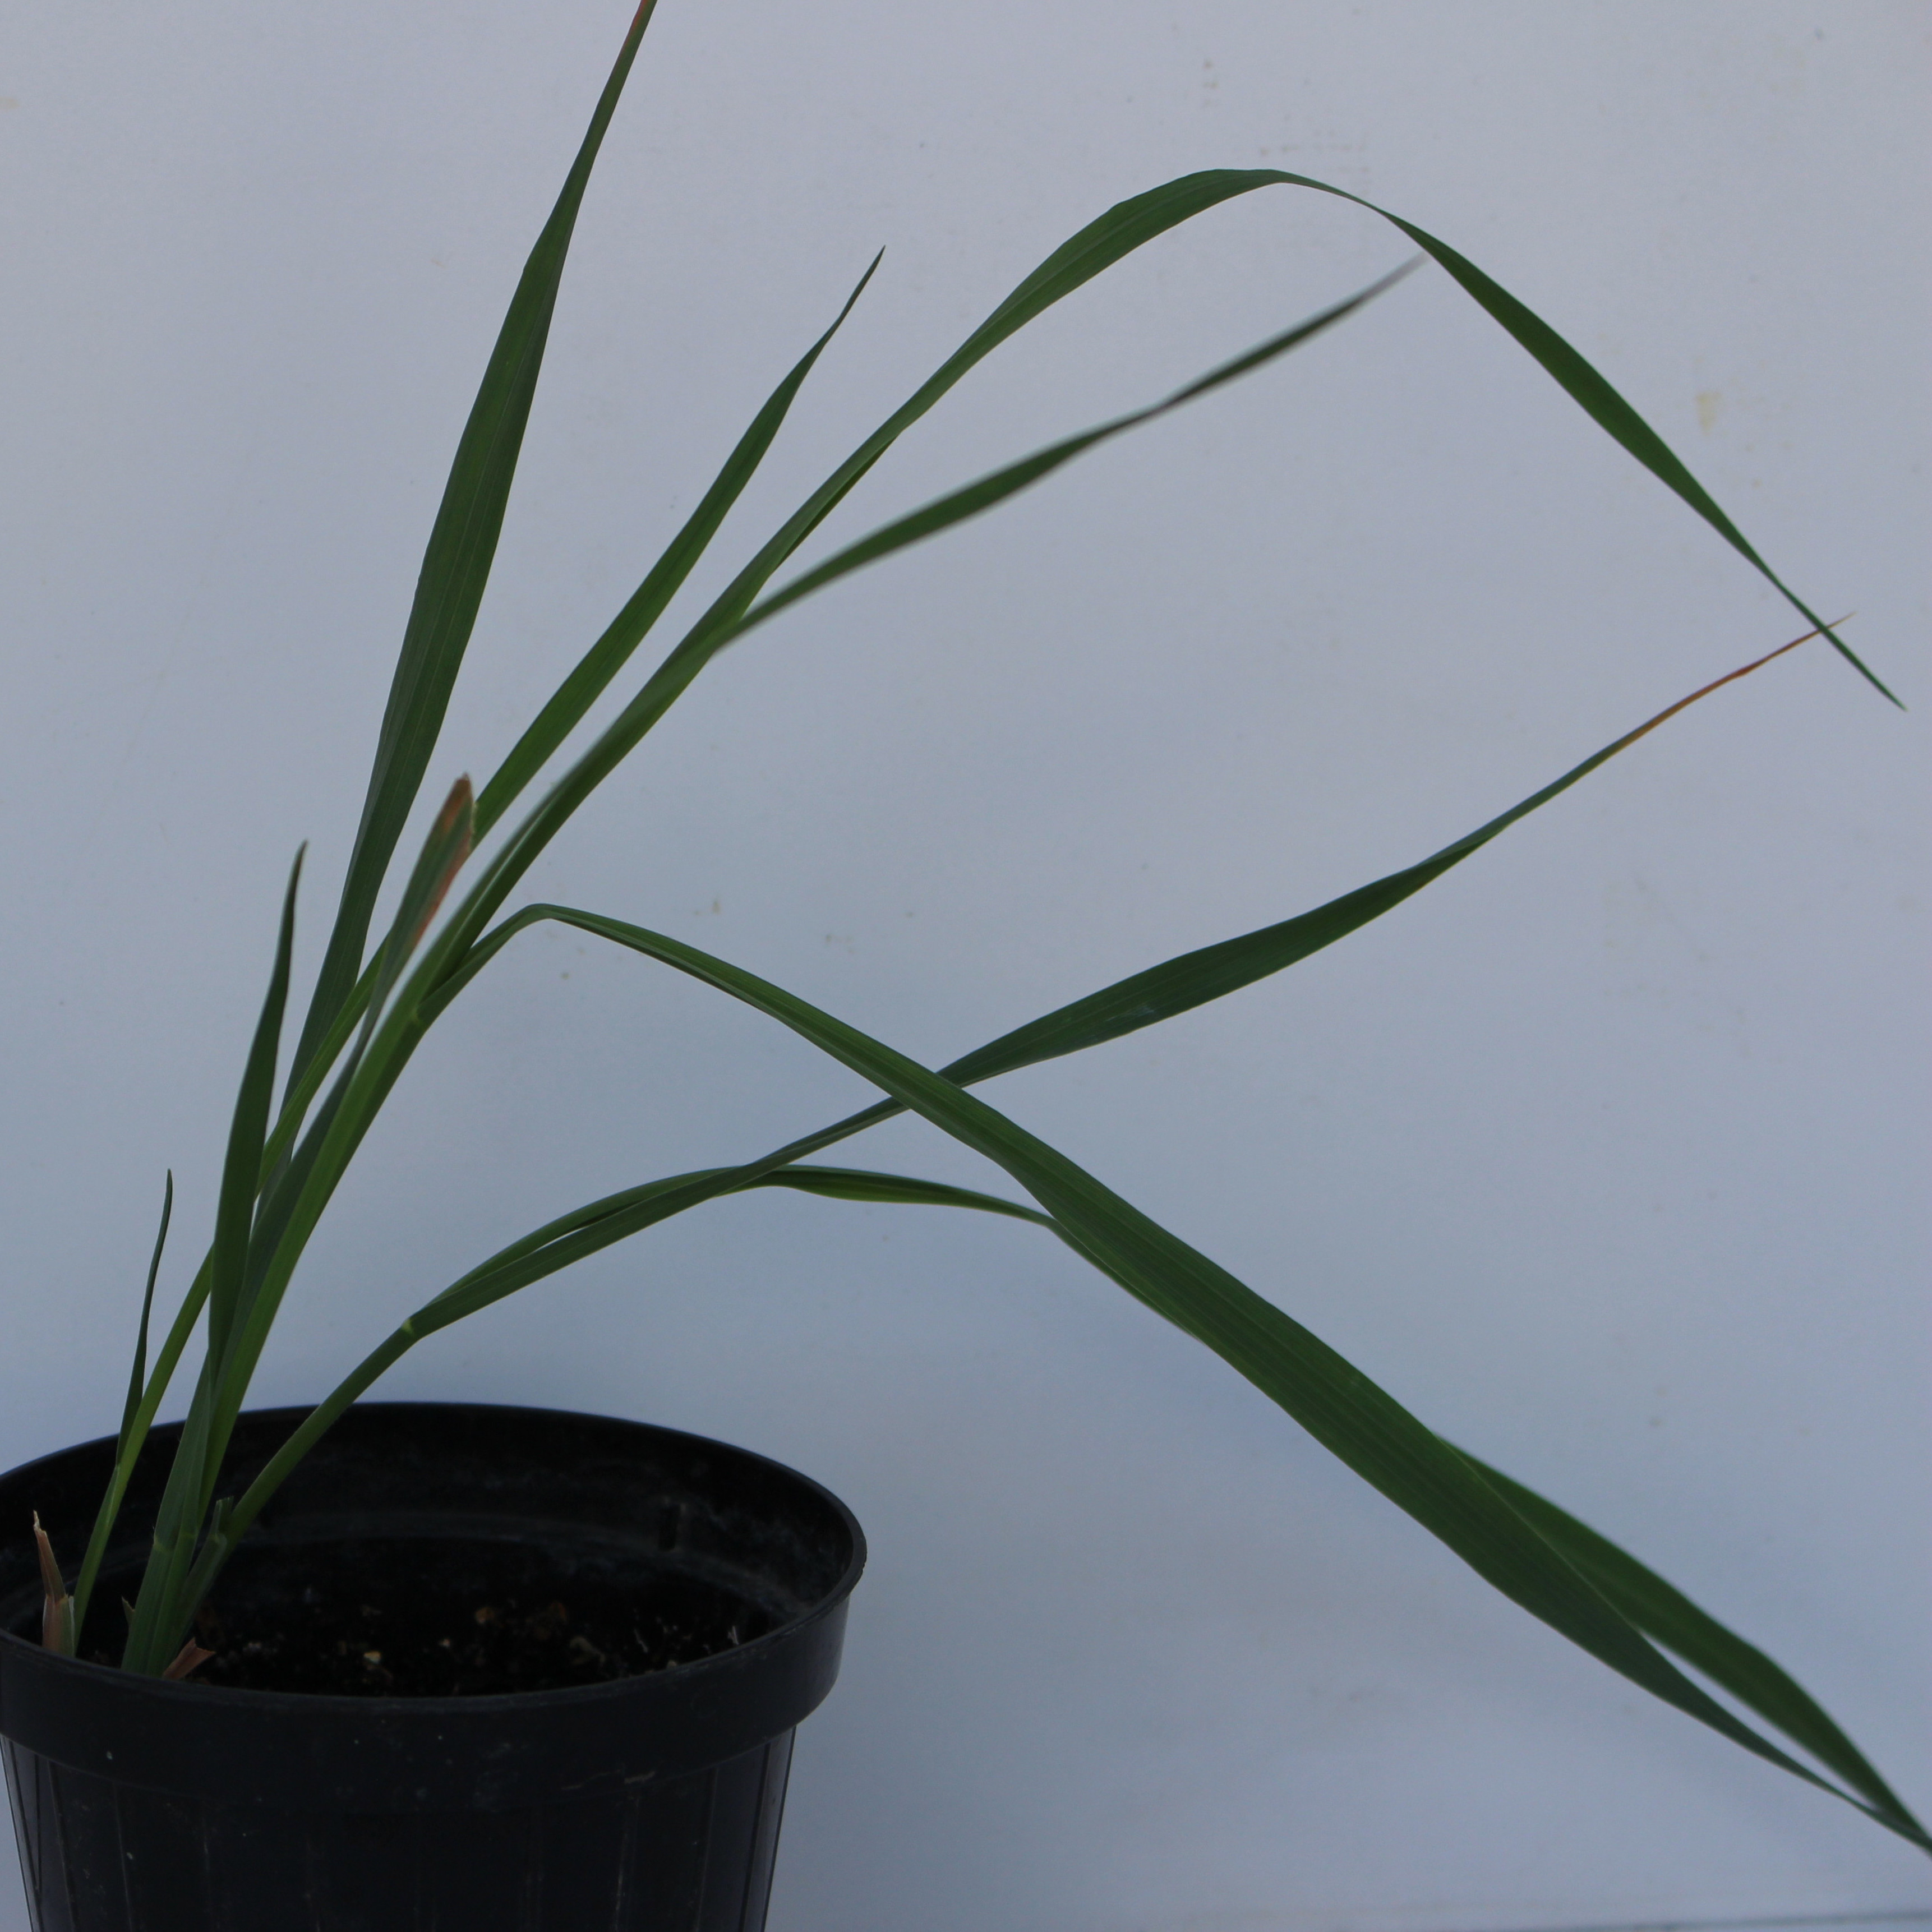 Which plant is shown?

Avena sterilis
